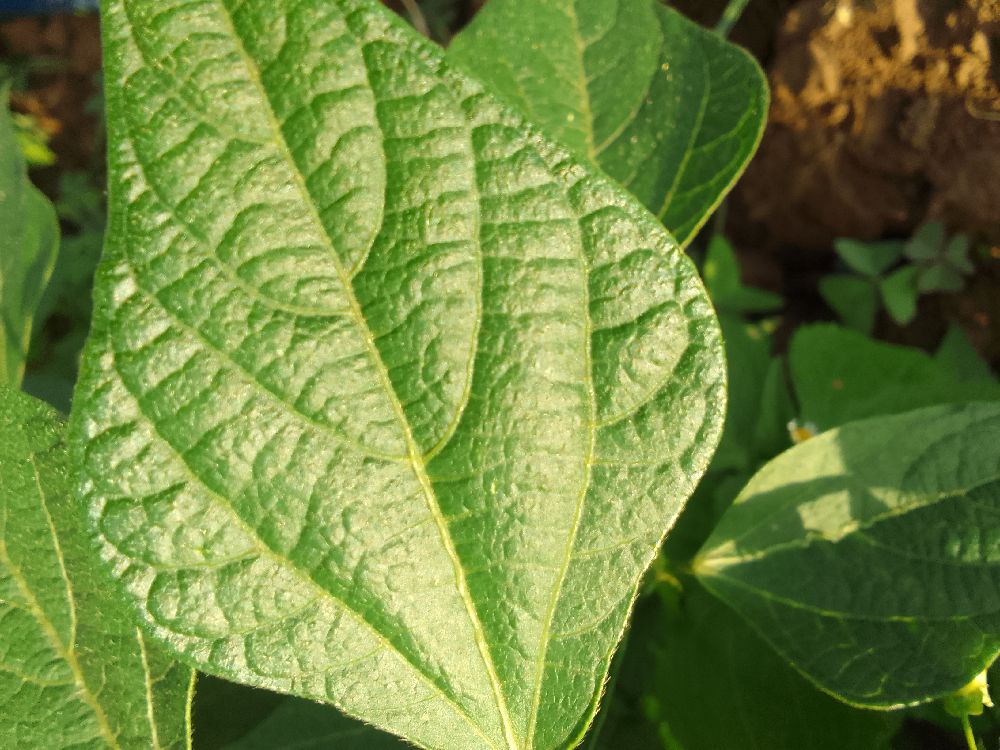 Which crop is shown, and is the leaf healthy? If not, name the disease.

common bean, healthy
